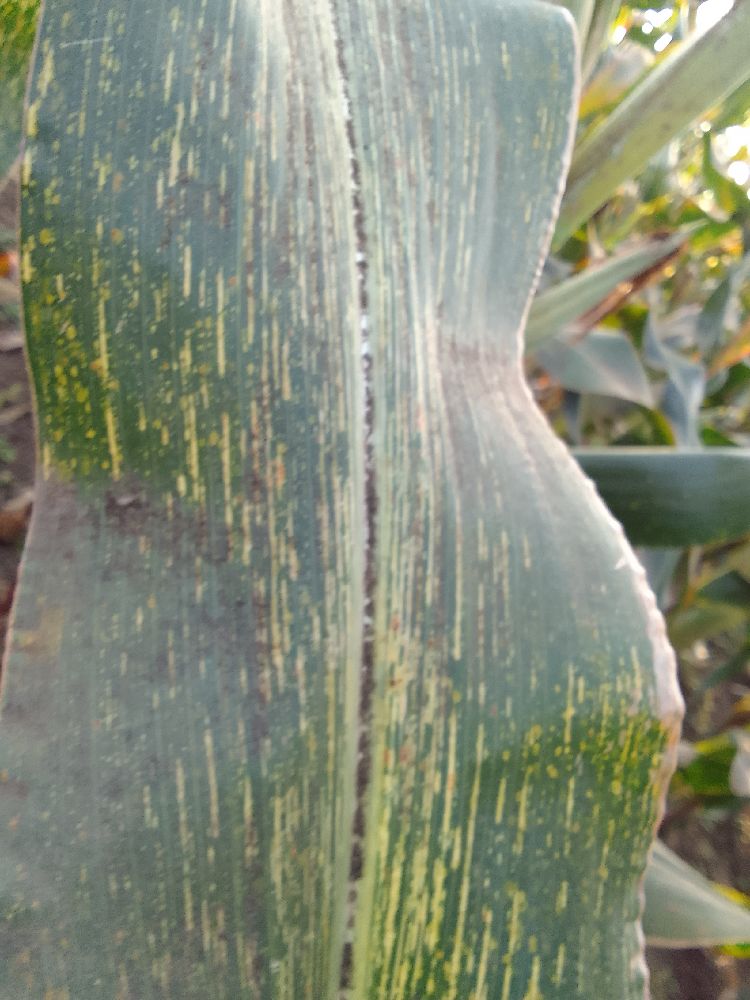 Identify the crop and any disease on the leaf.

maize, maize streak virus
